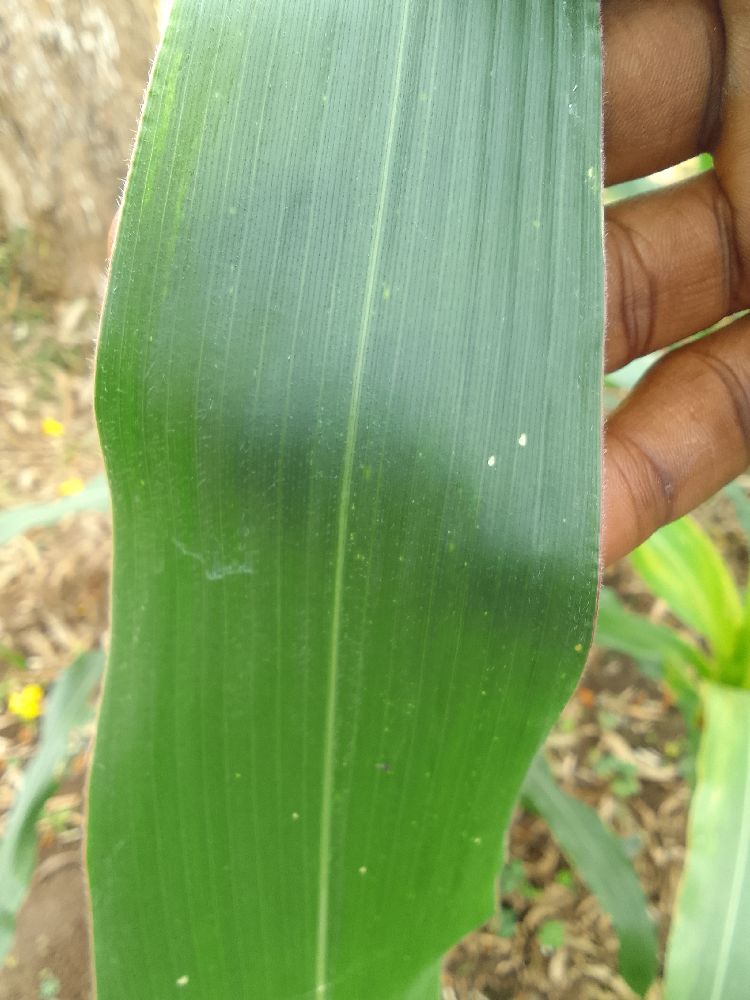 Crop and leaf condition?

maize, healthy
